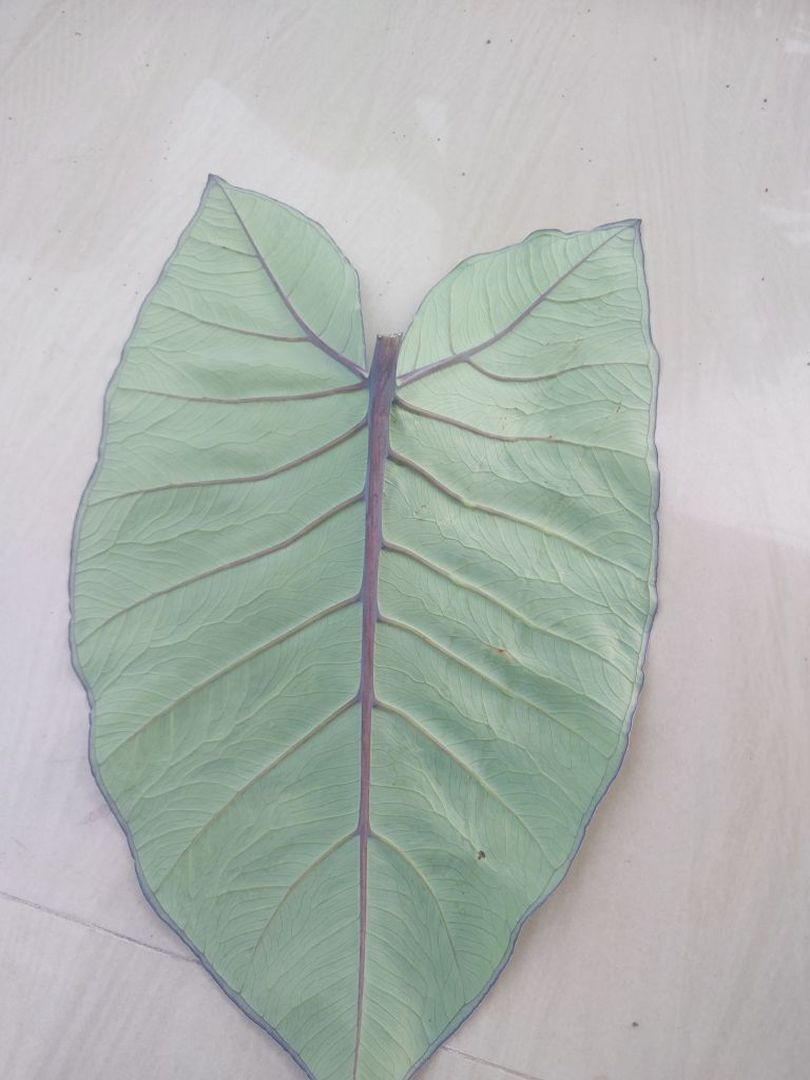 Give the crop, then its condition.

taro, healthy
